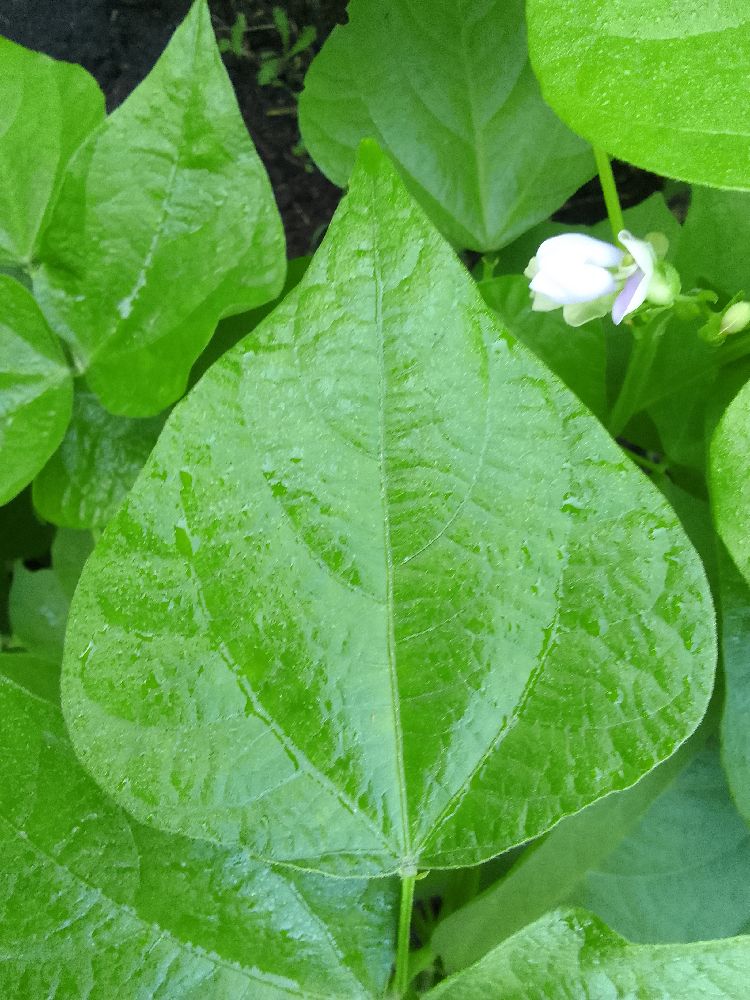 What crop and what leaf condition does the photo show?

common bean, healthy
